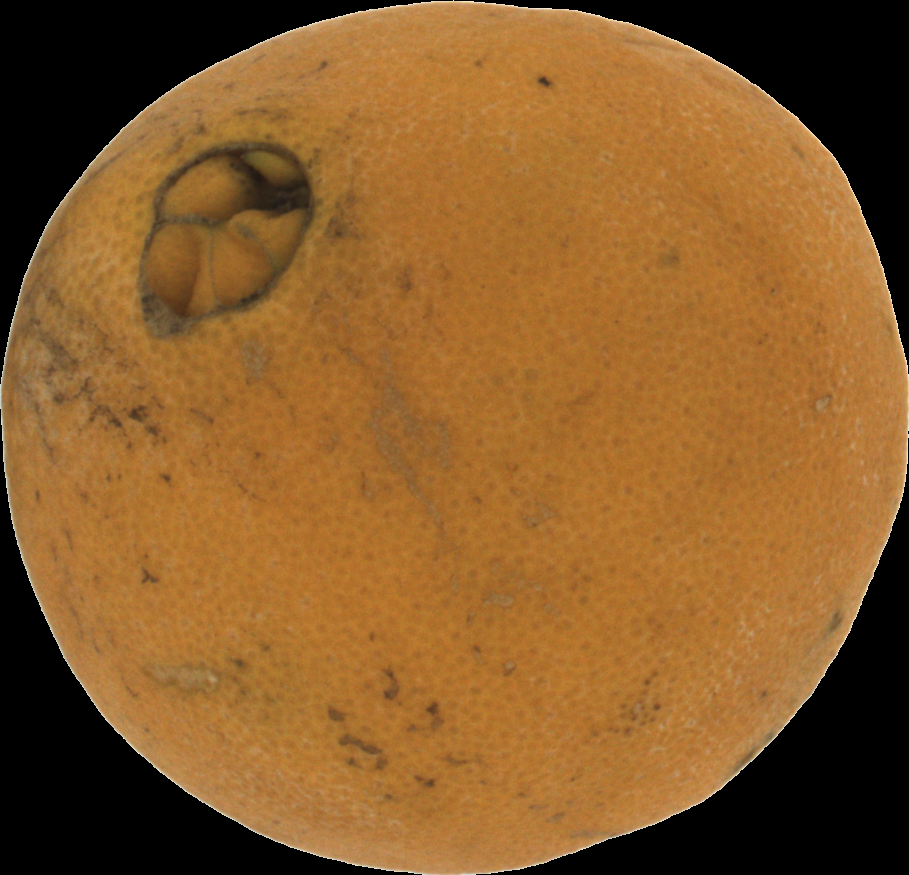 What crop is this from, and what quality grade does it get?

orange, bad
